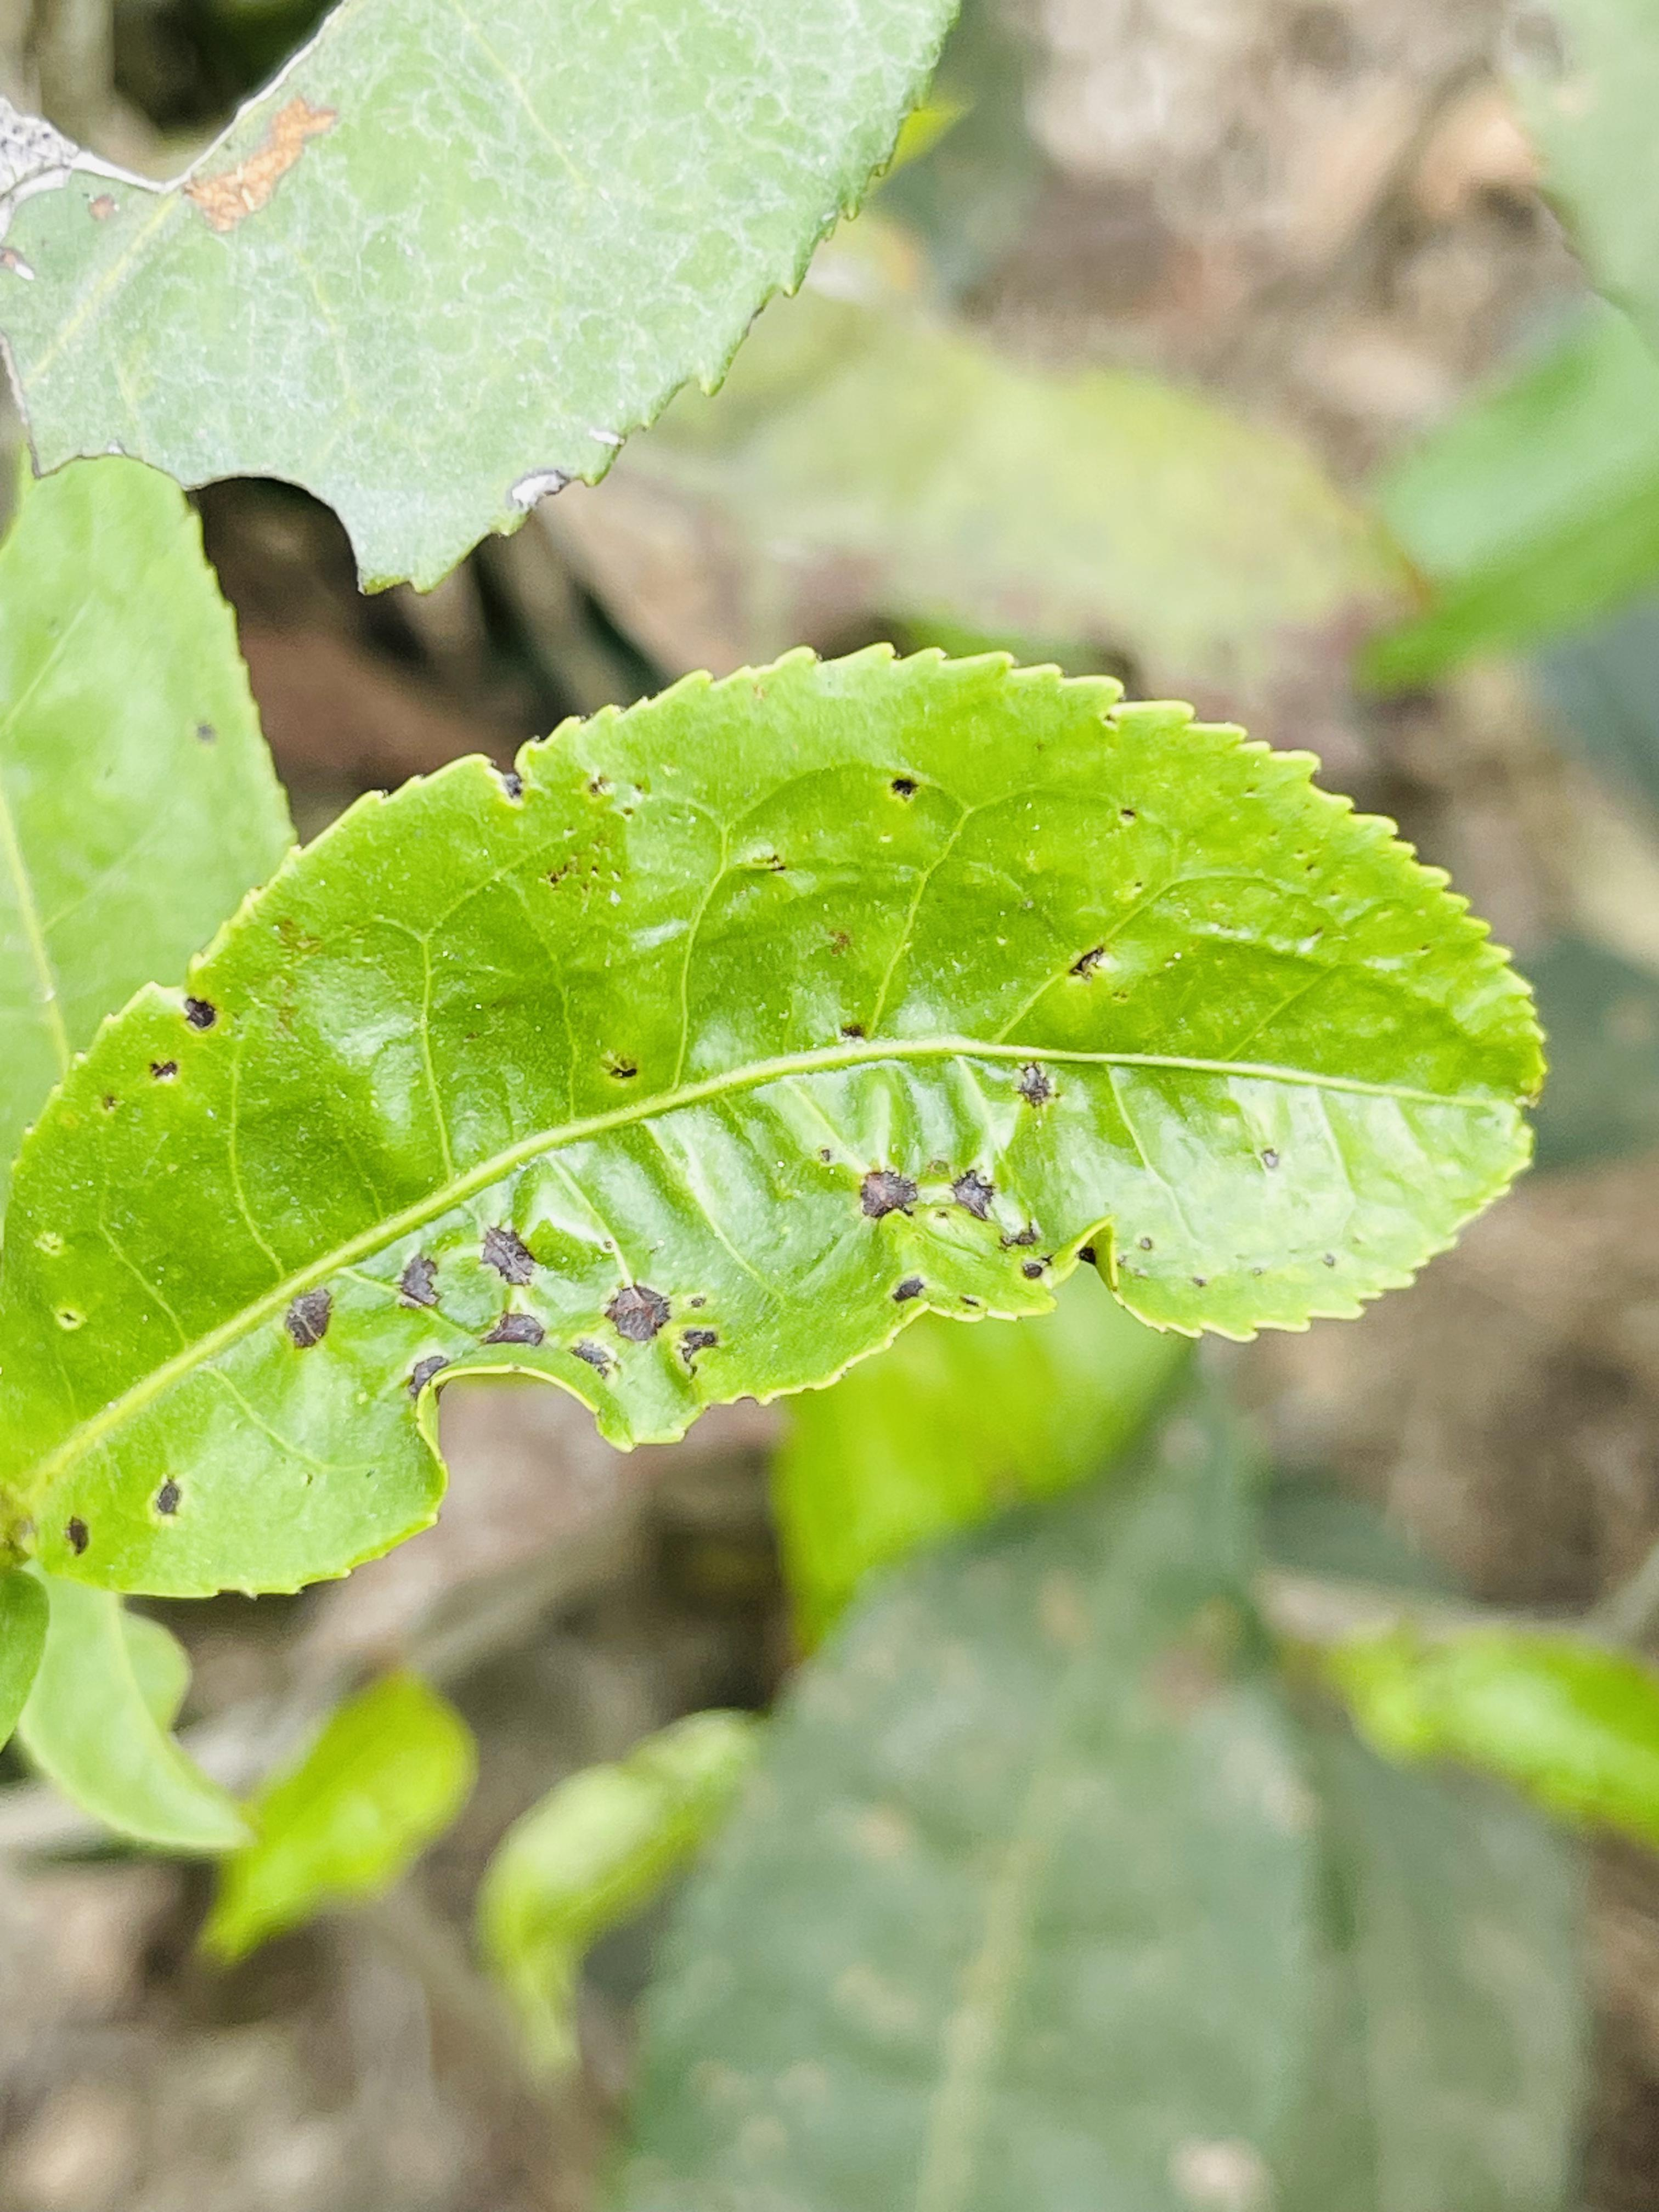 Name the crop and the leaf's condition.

tea, helopeltis
